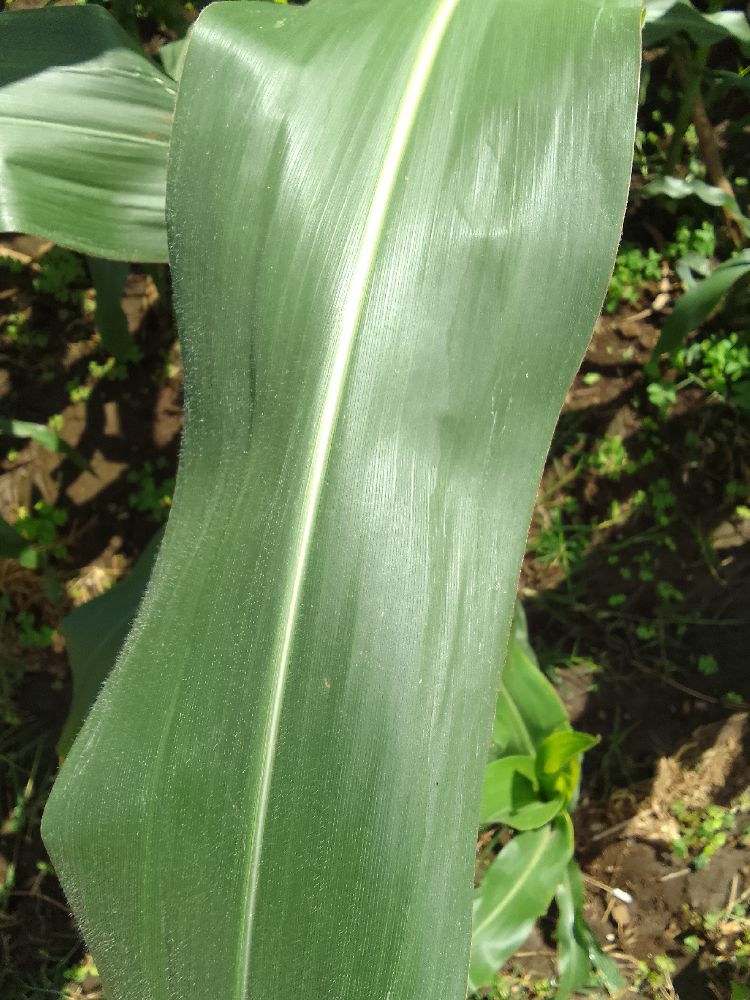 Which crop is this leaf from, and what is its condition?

maize, healthy
